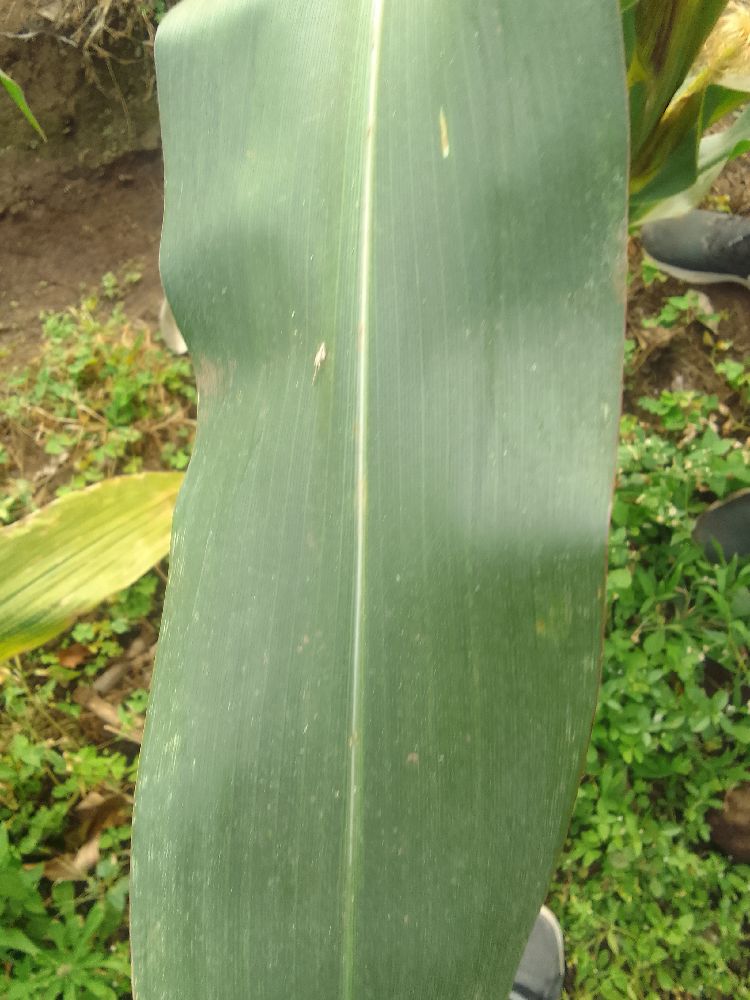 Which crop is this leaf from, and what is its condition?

maize, healthy
